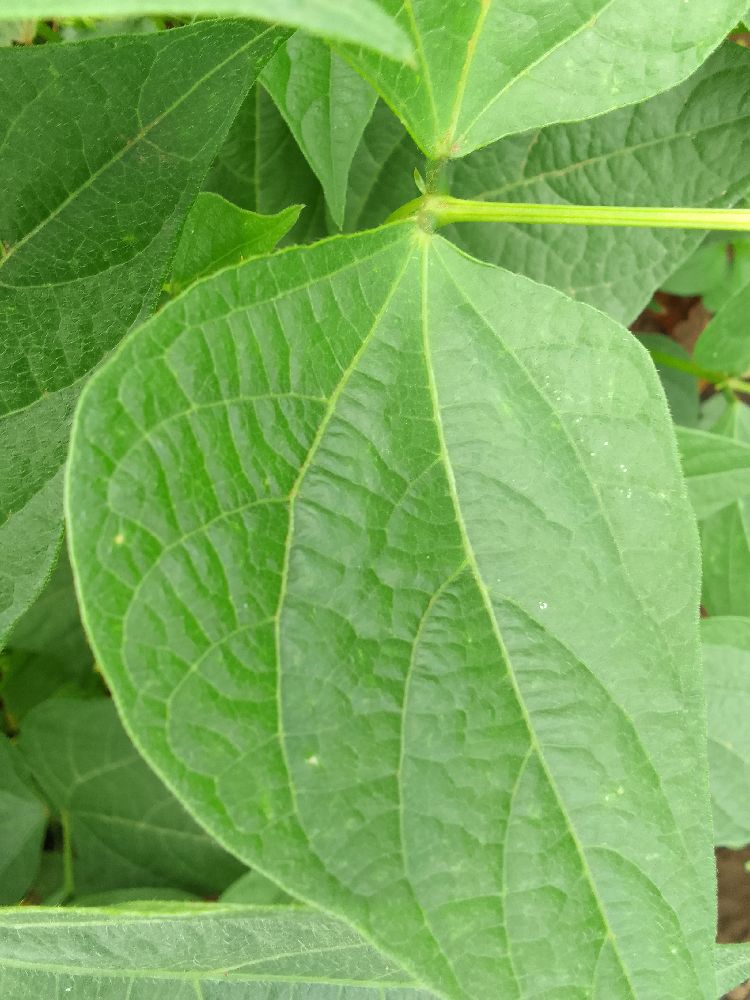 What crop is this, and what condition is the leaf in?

common bean, healthy
